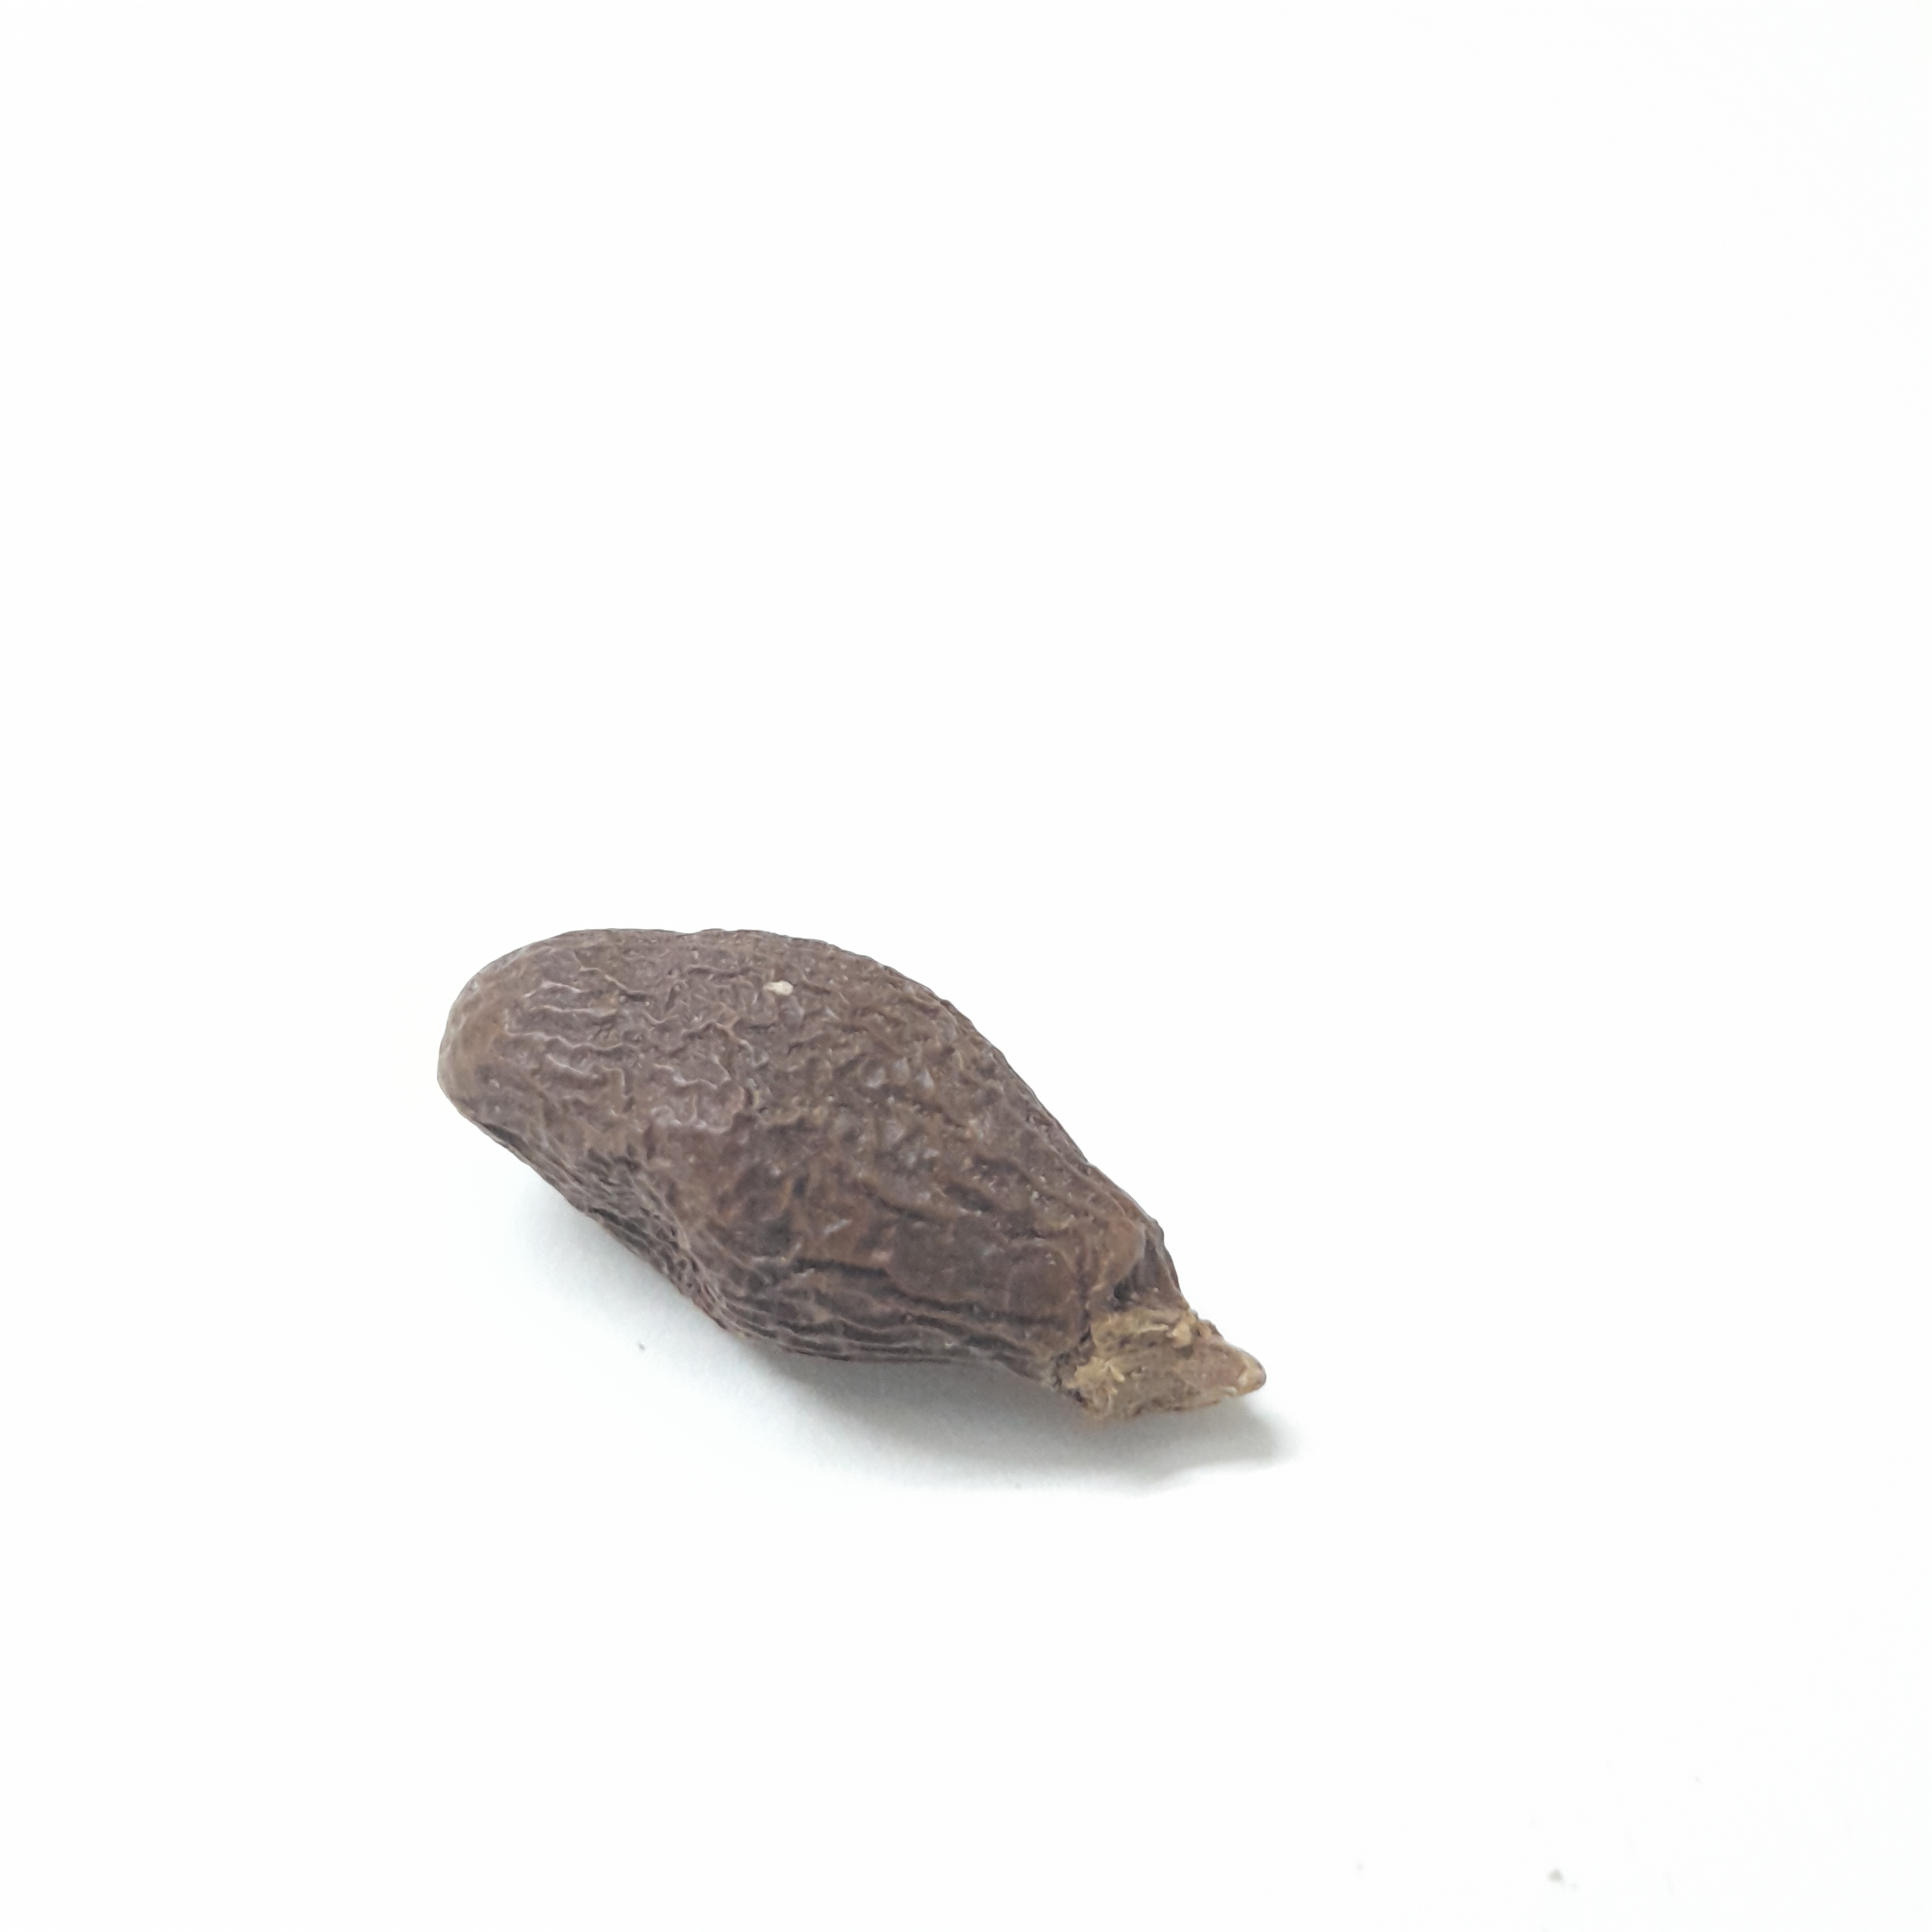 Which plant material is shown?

niranjanphal
